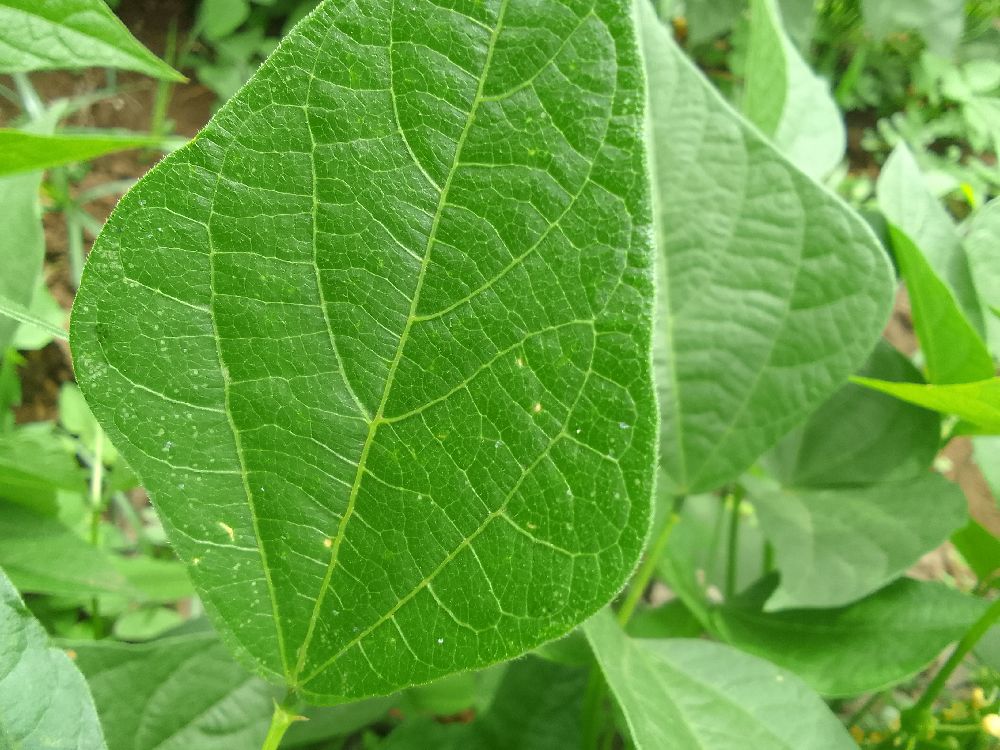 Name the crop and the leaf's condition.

common bean, healthy
